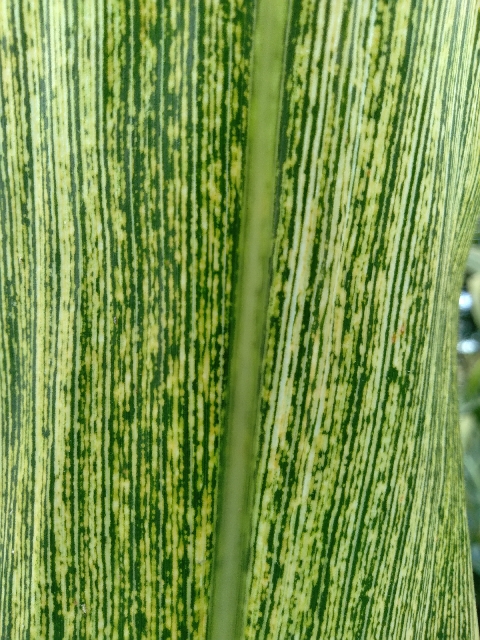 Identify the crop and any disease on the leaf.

maize, maize streak virus
